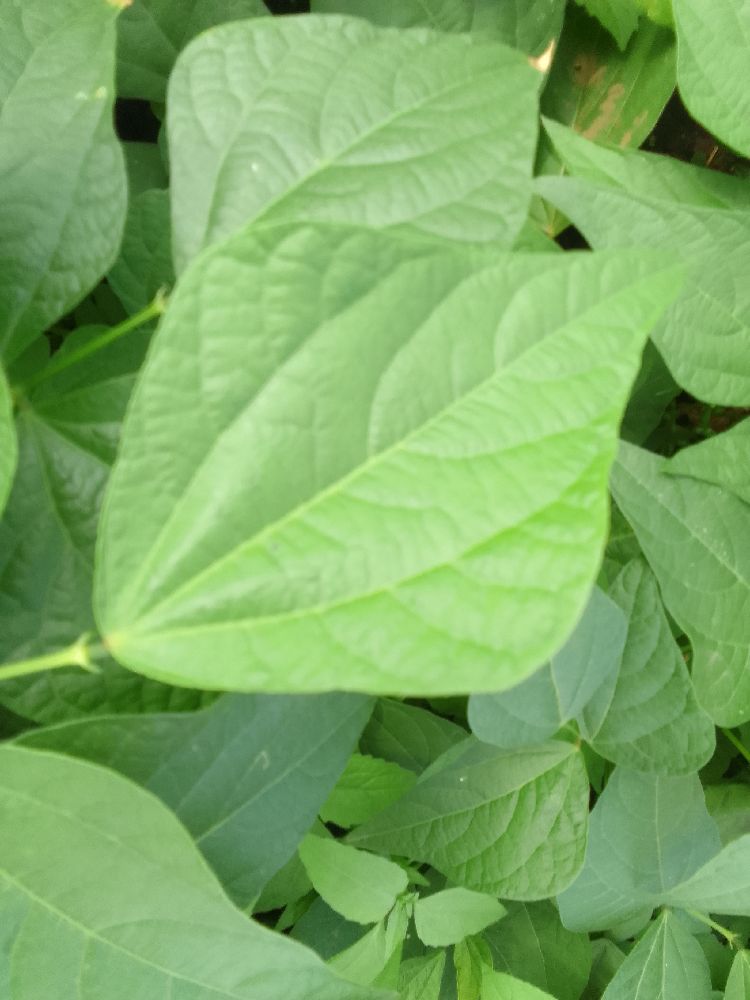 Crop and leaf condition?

common bean, healthy
